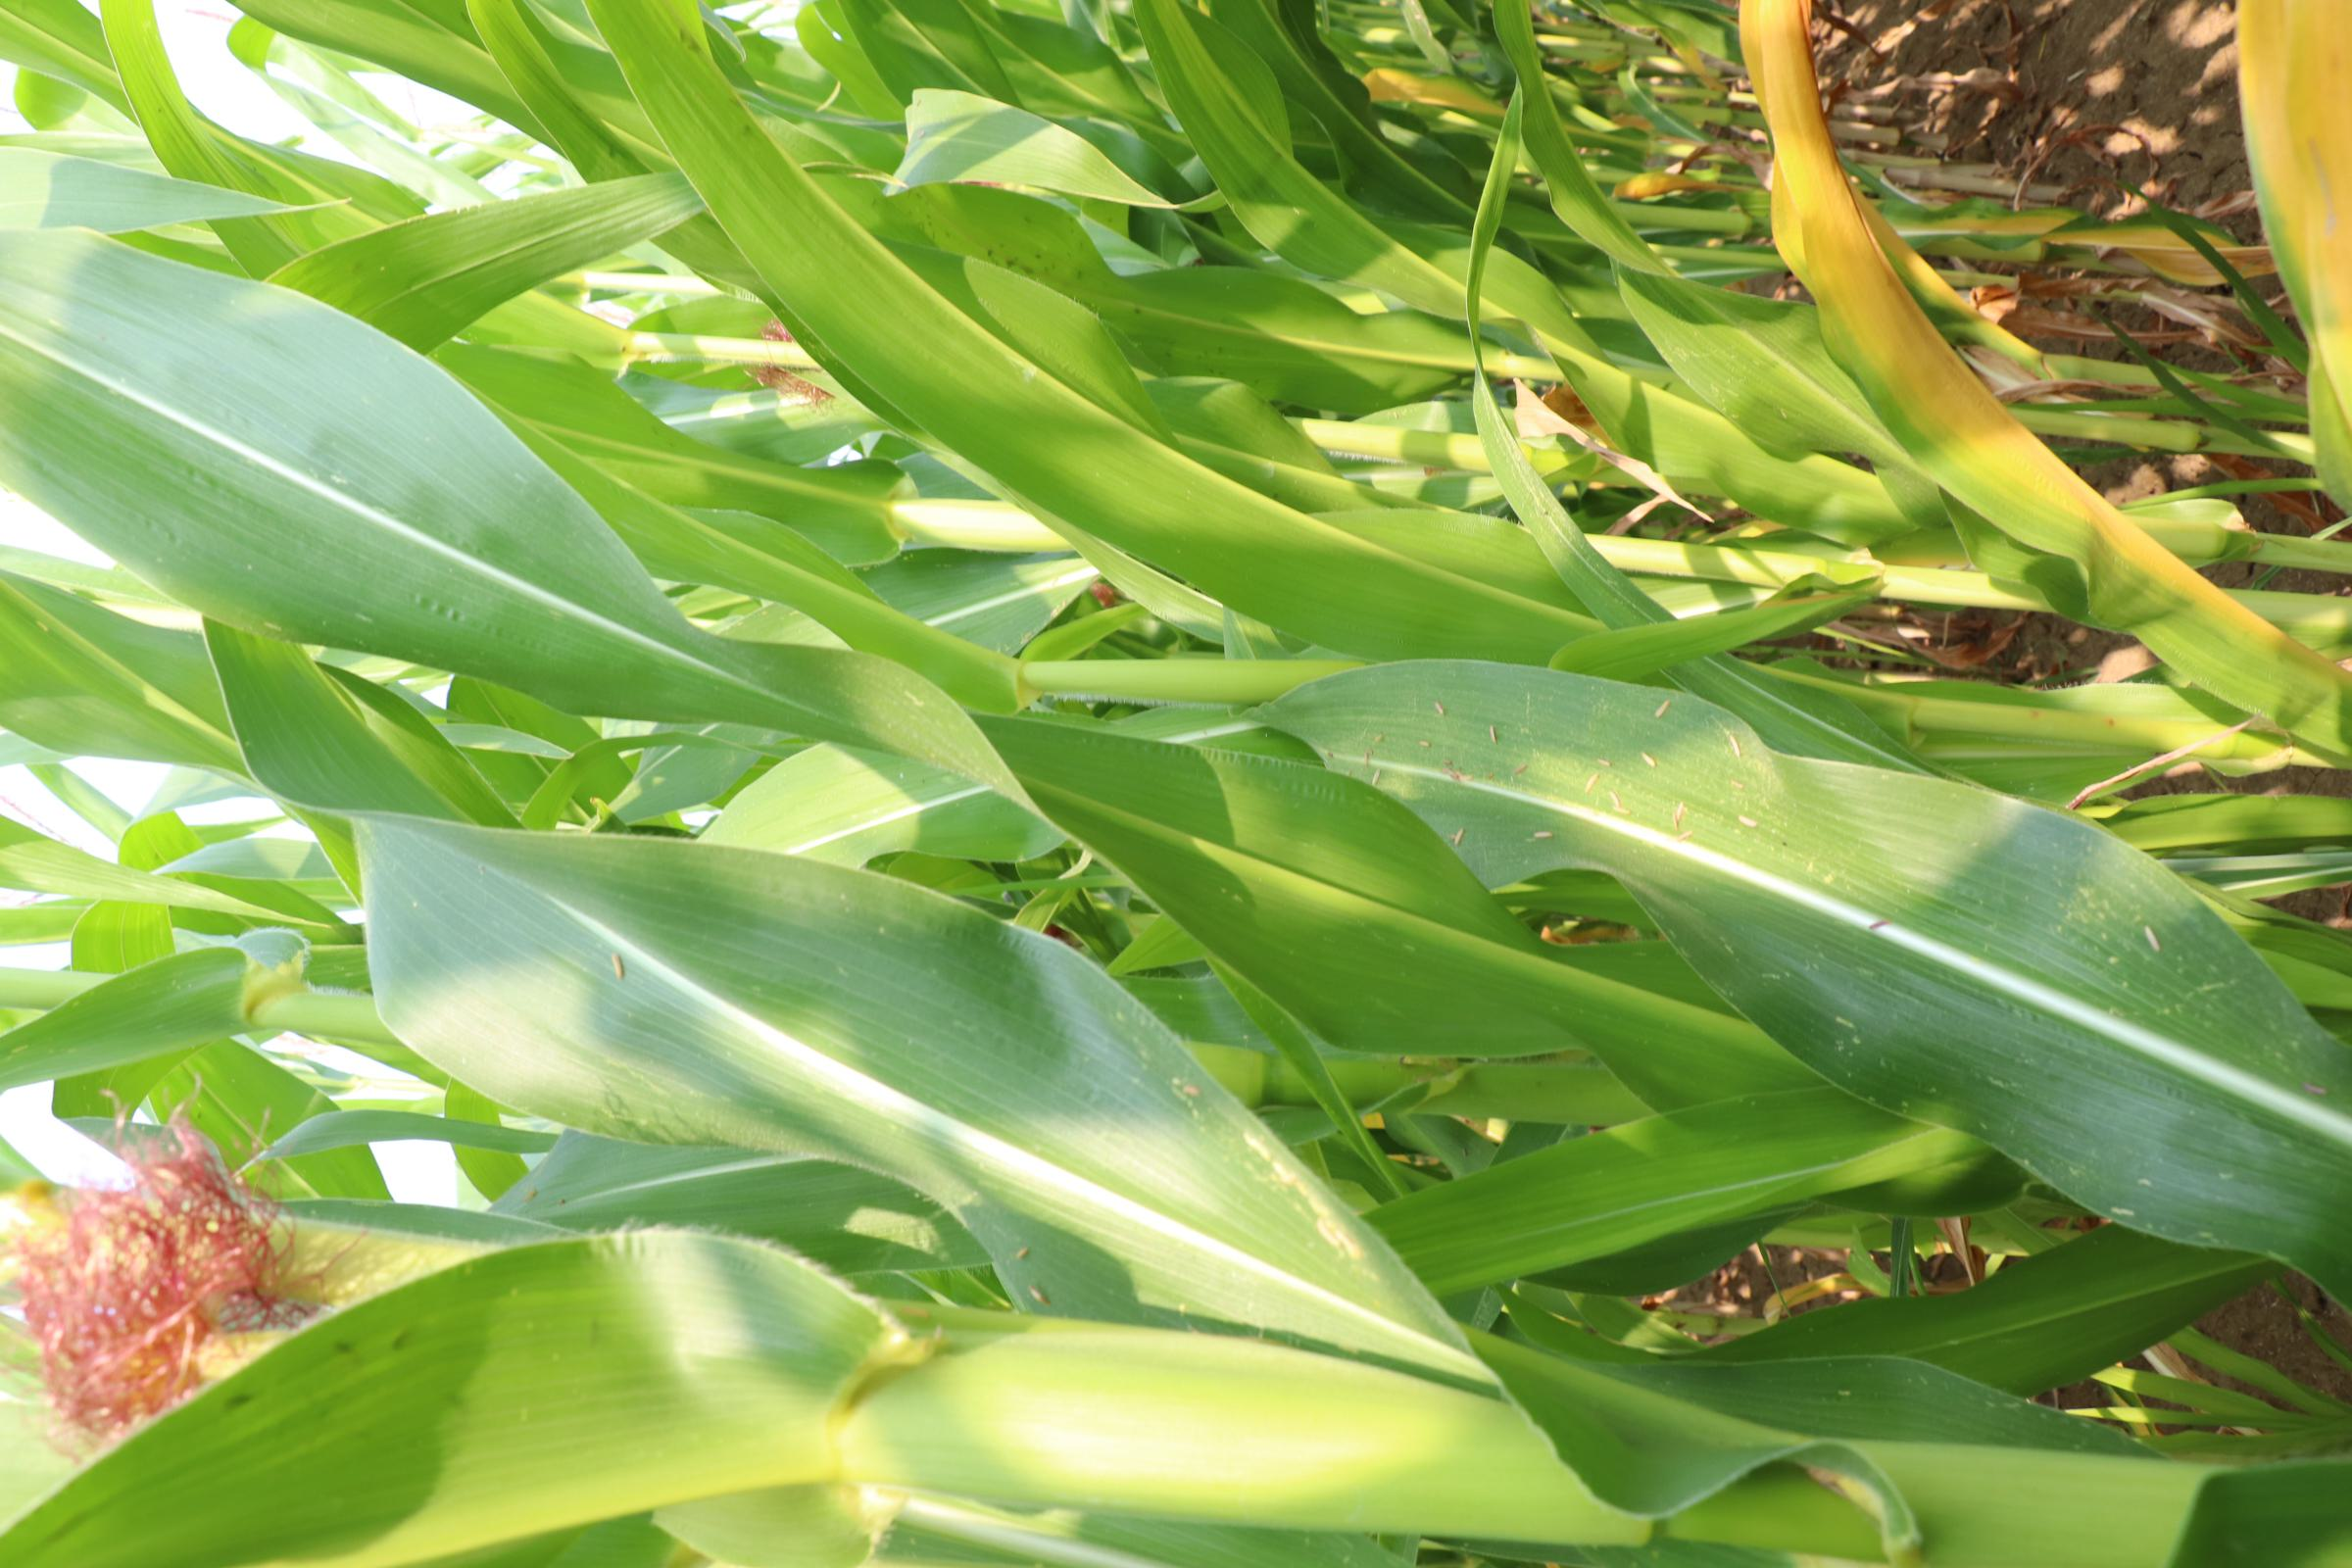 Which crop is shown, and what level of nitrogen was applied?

maize, no added nitrogen
